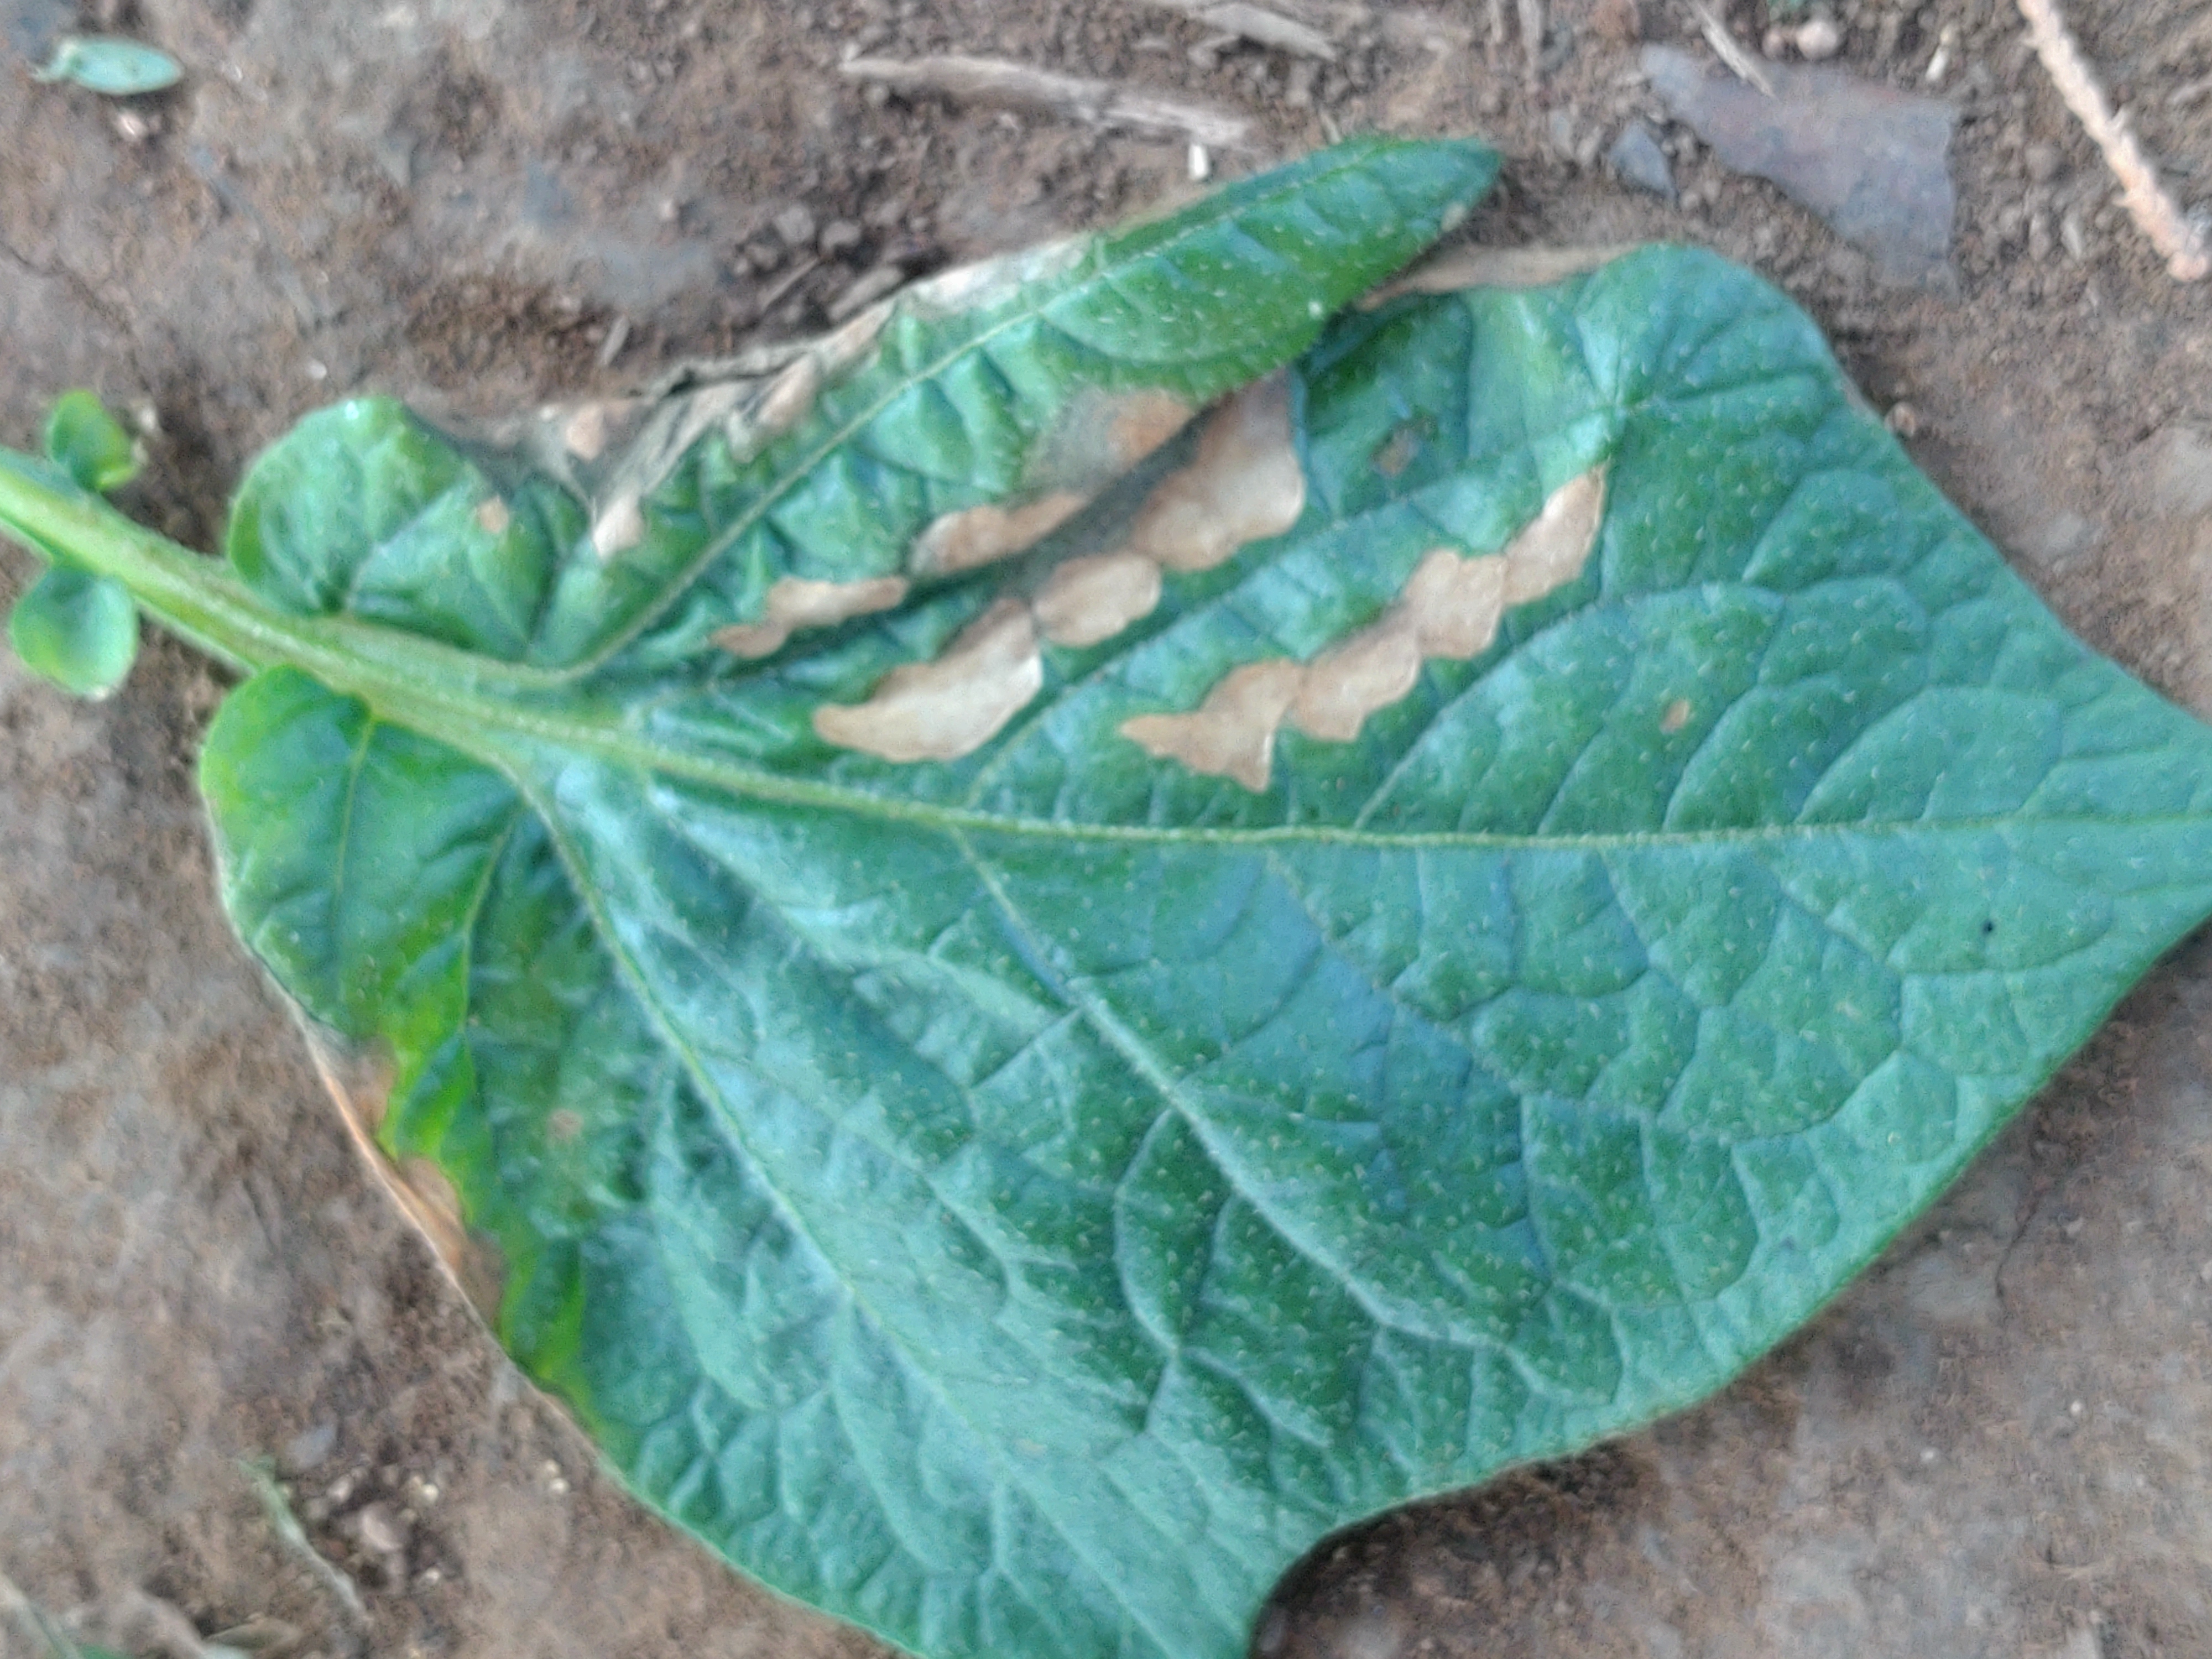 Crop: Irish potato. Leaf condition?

early blight
